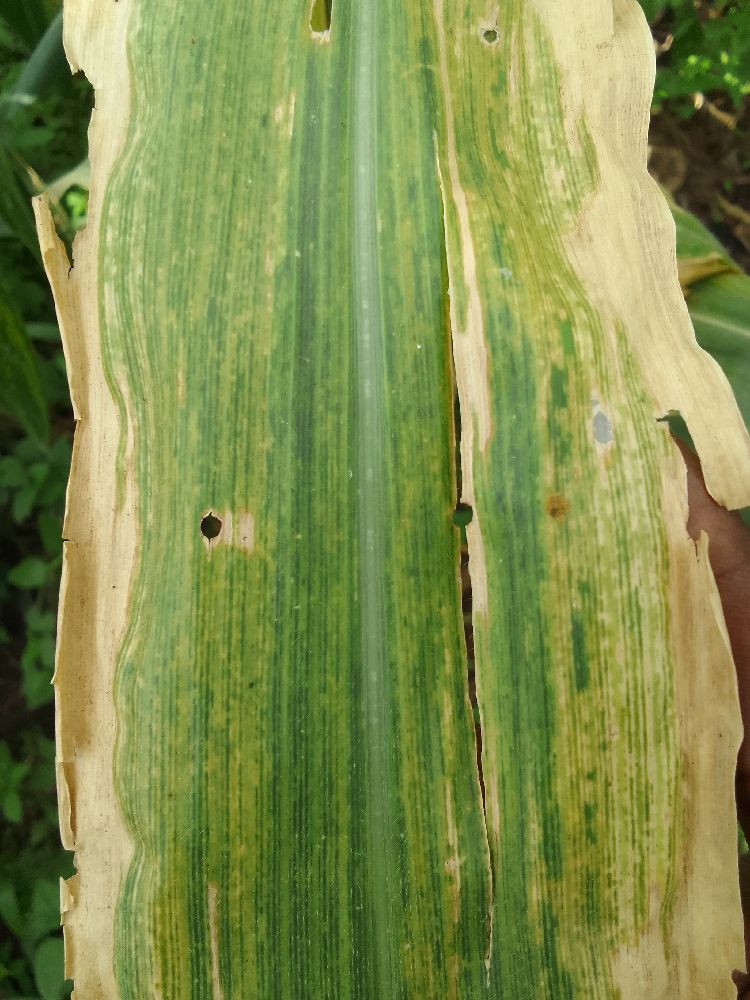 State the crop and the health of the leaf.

maize, maize lethal necrosis
